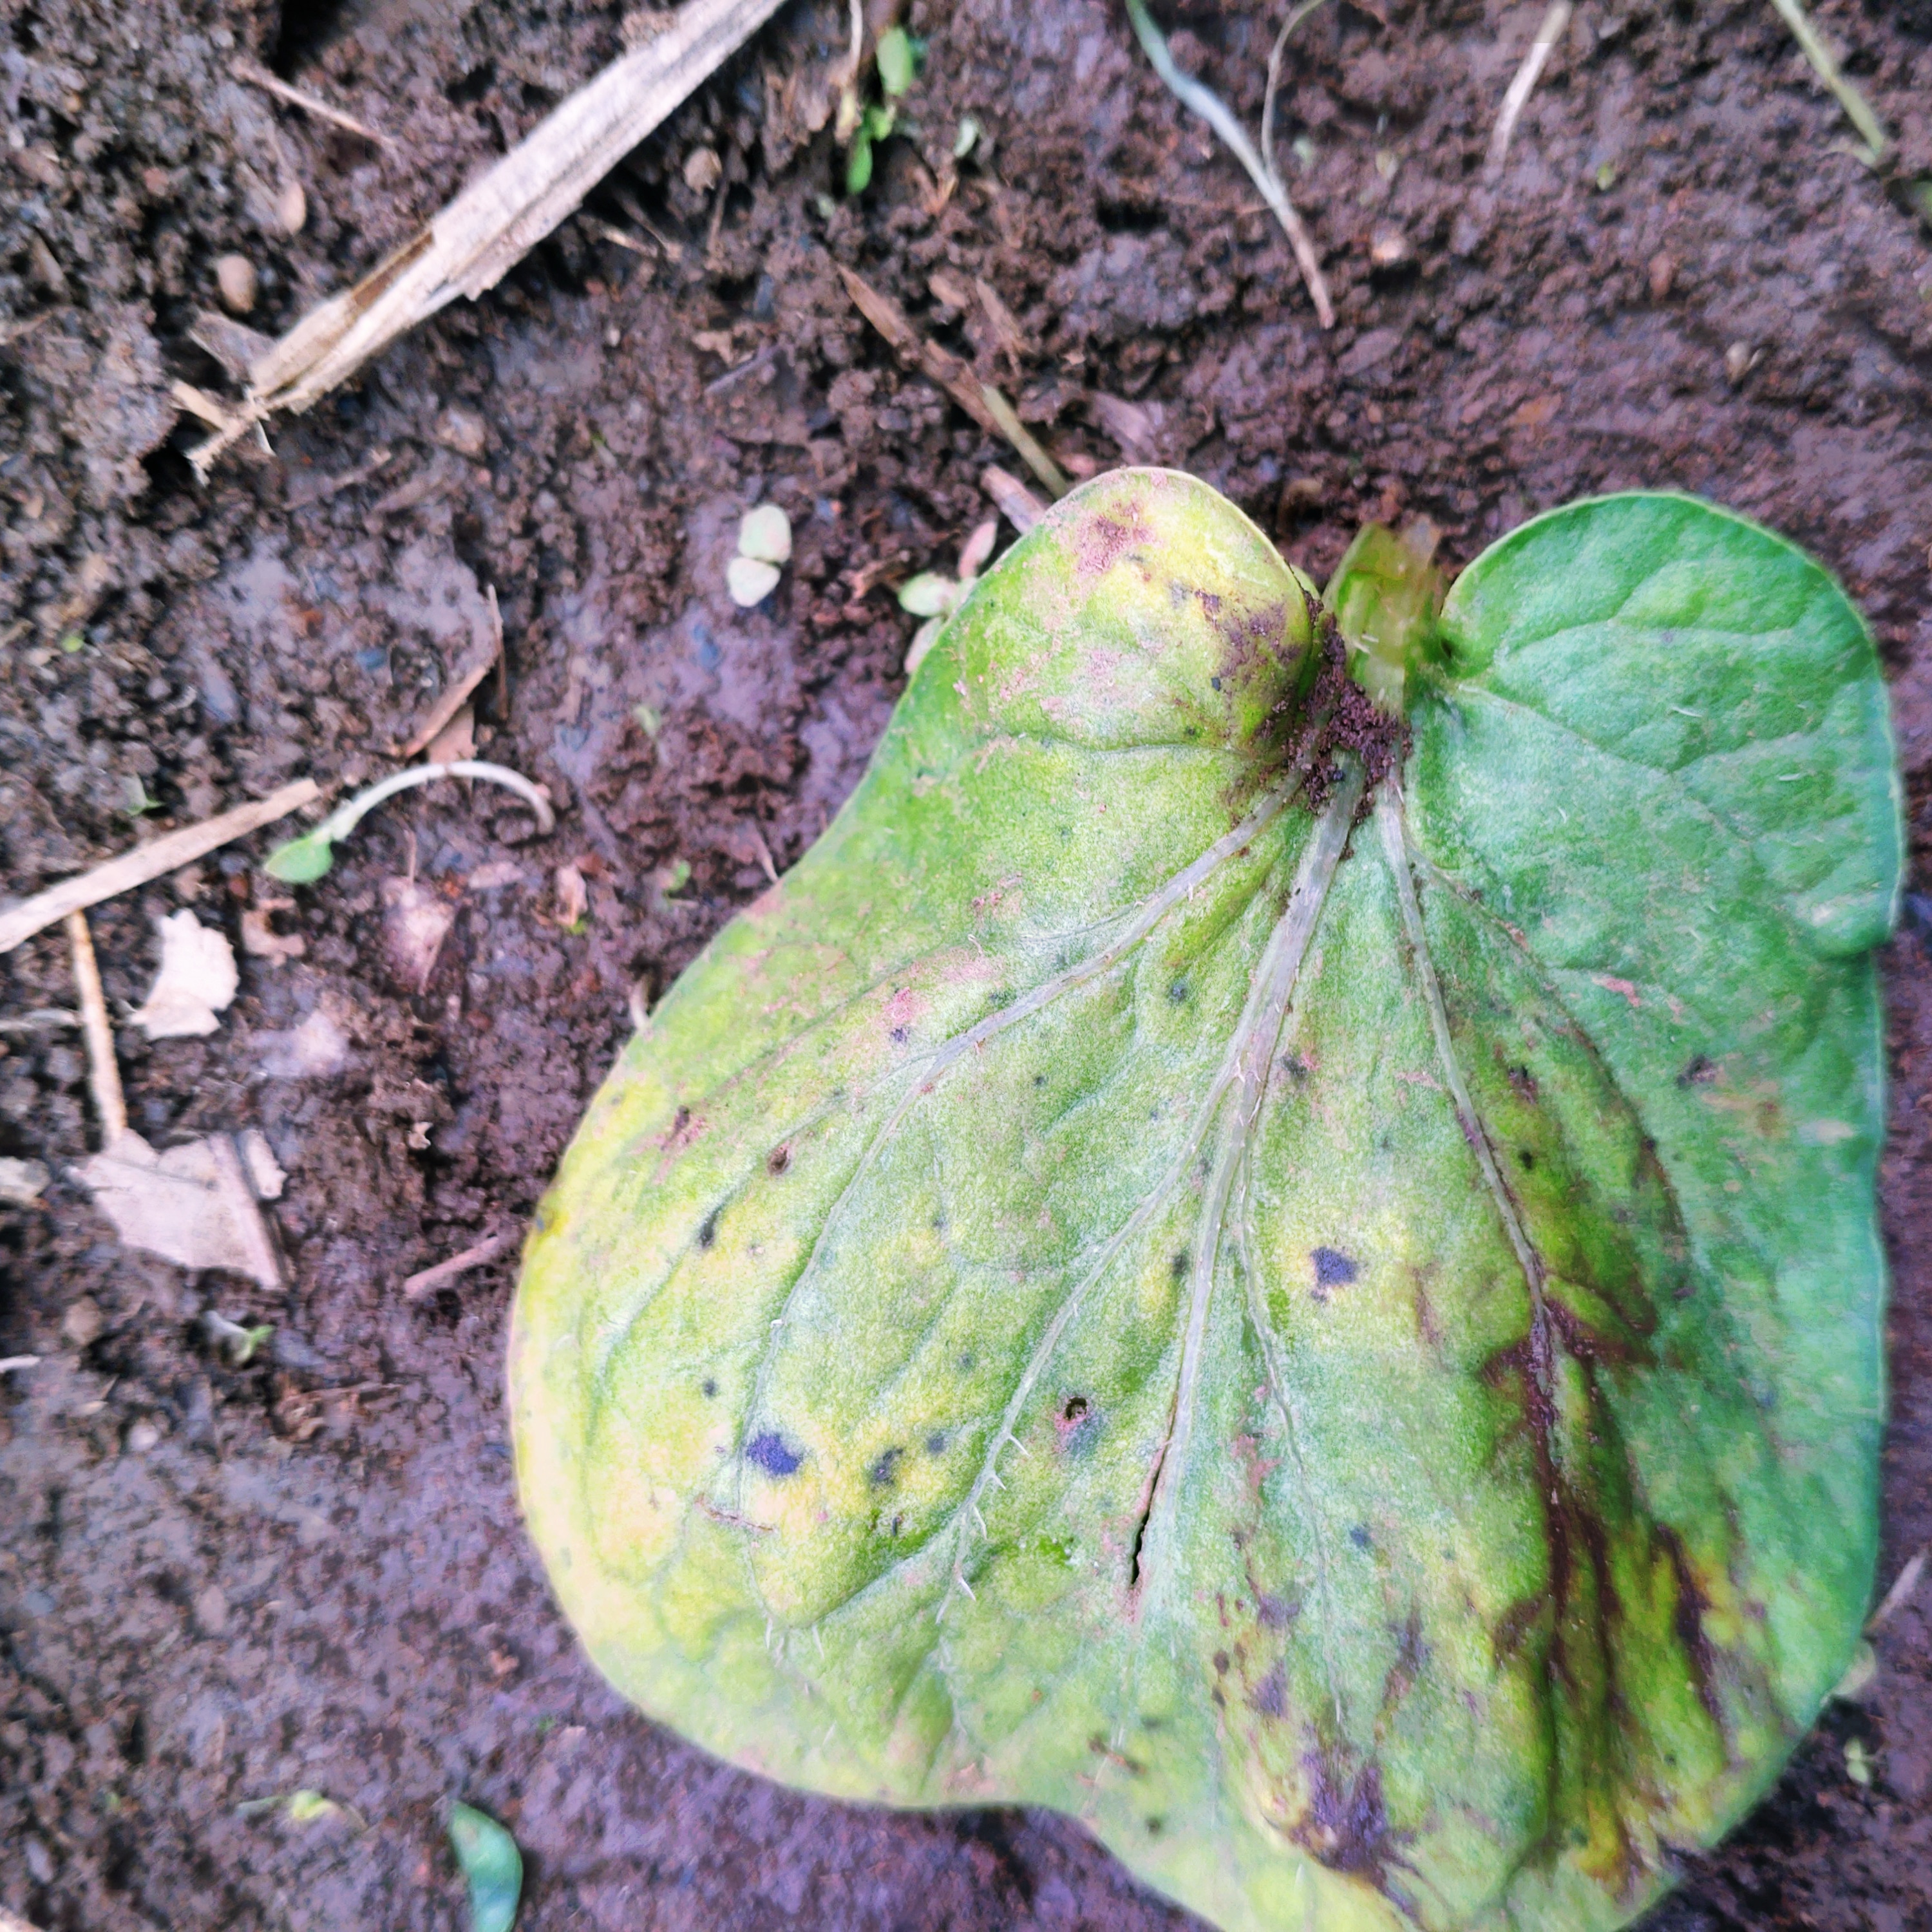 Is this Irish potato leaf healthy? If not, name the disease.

late blight
